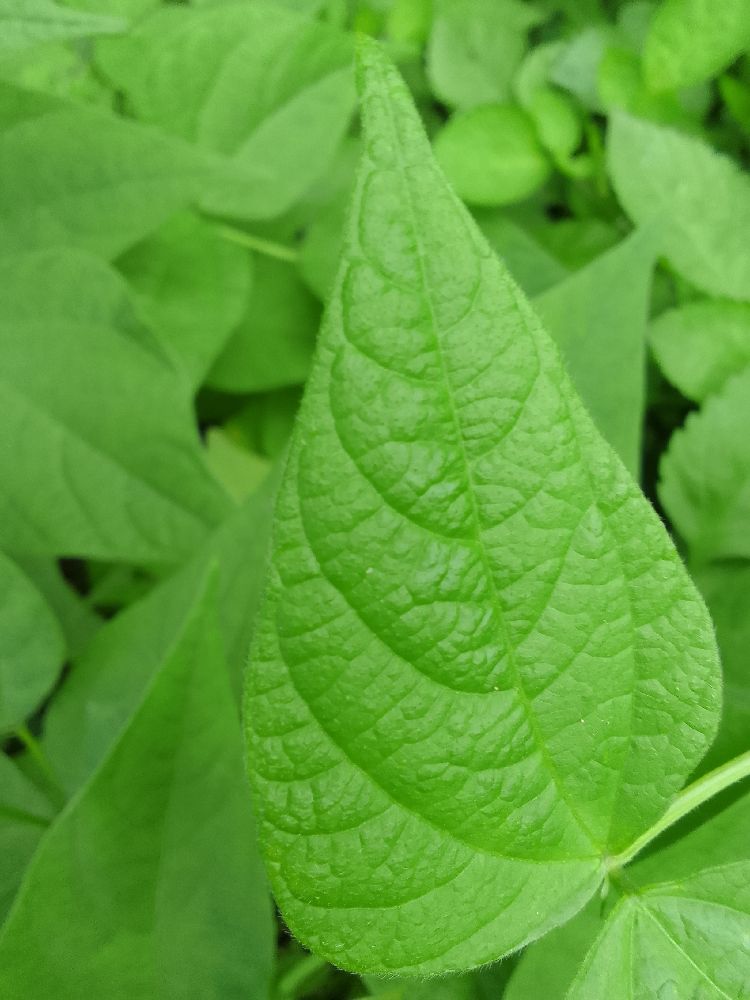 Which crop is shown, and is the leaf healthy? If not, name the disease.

common bean, healthy
